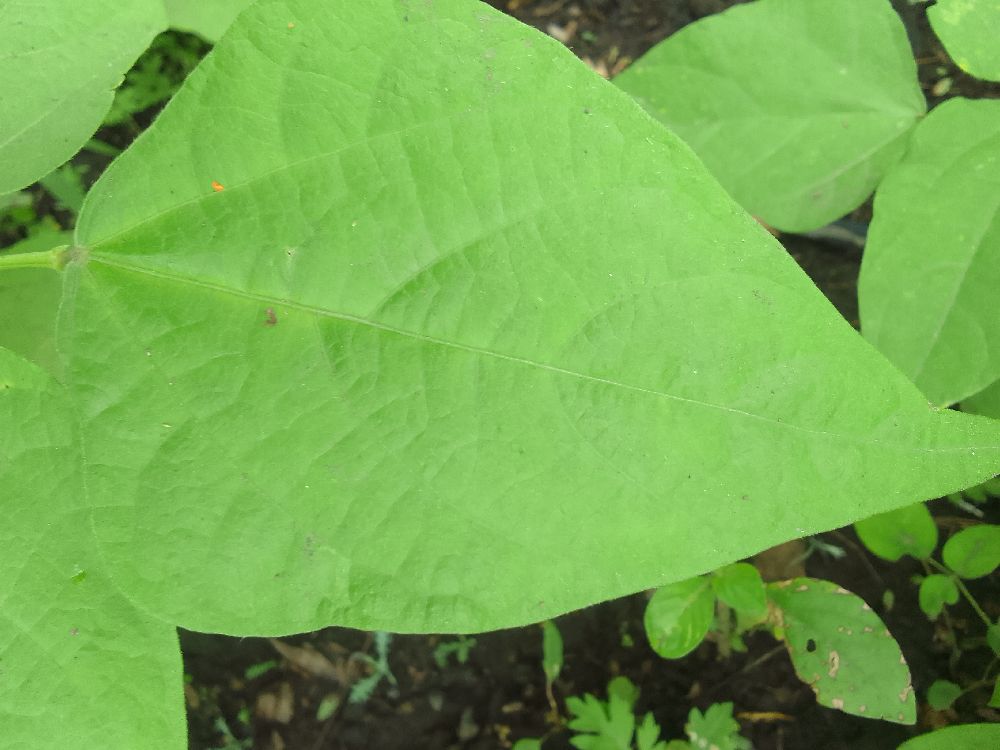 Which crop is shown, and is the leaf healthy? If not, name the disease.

common bean, healthy
